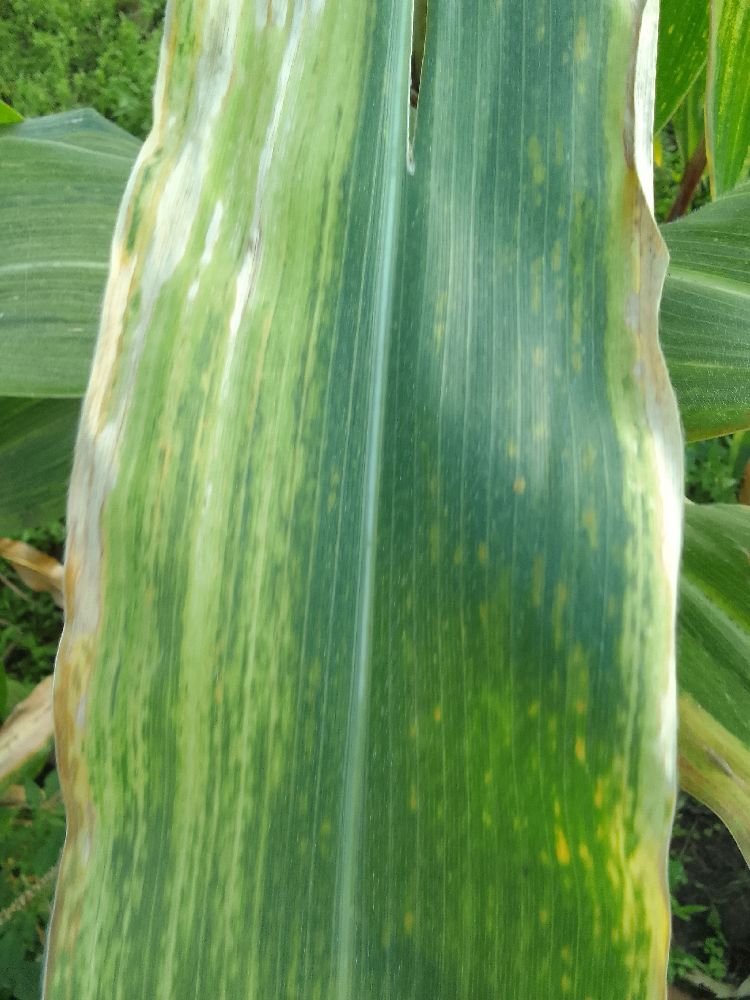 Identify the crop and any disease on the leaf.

maize, maize lethal necrosis
